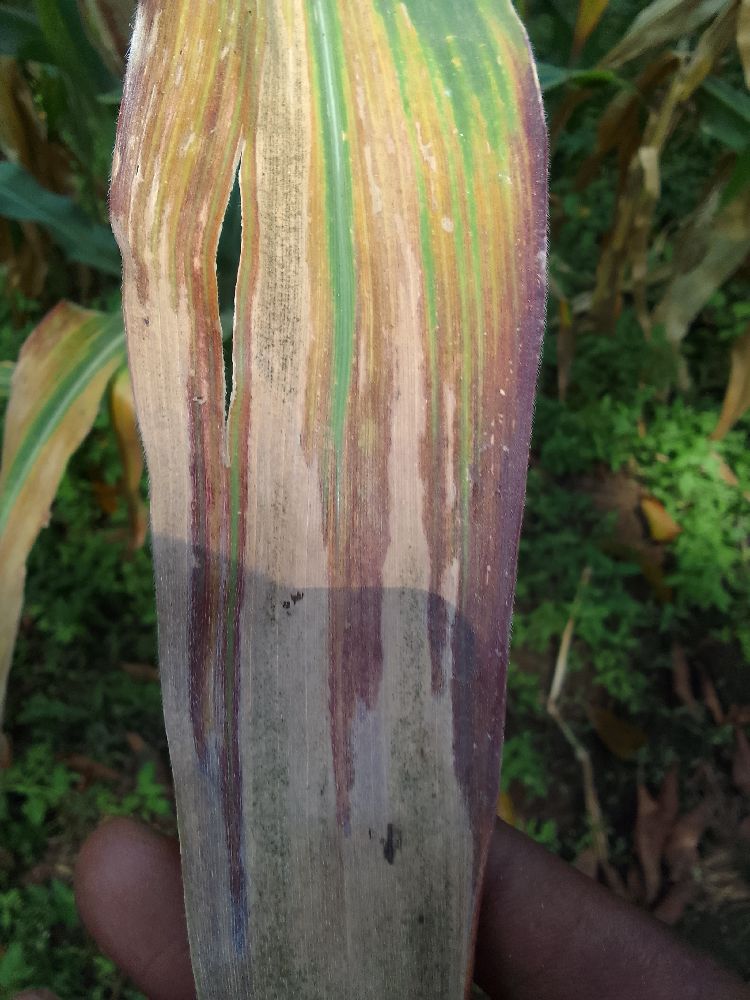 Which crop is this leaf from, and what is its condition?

maize, maize lethal necrosis
